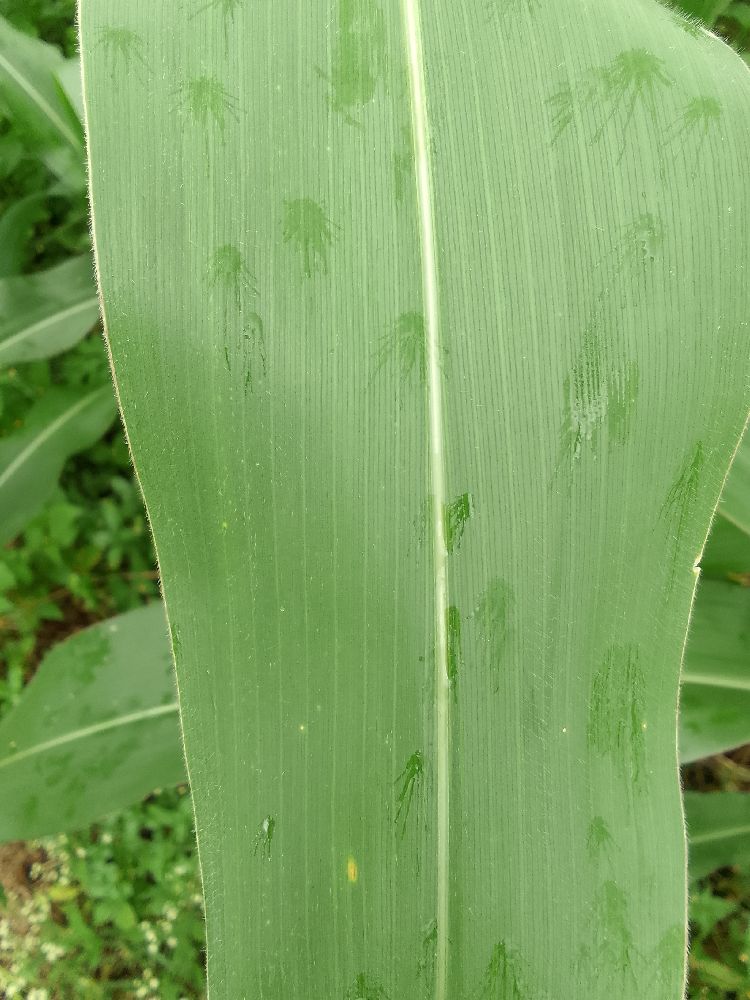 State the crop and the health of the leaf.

maize, healthy
